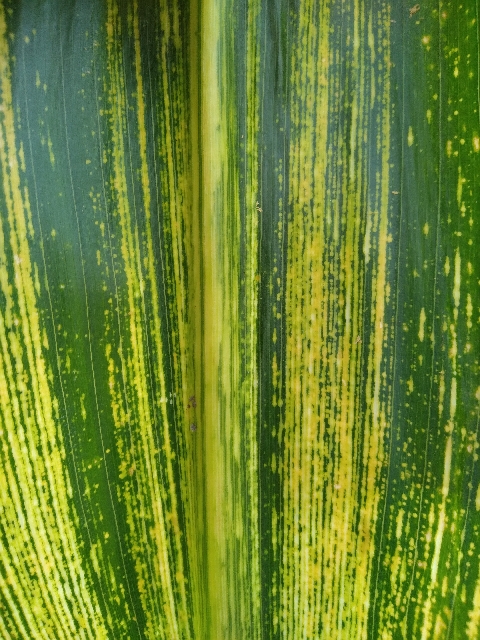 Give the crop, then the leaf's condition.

maize, maize streak virus
